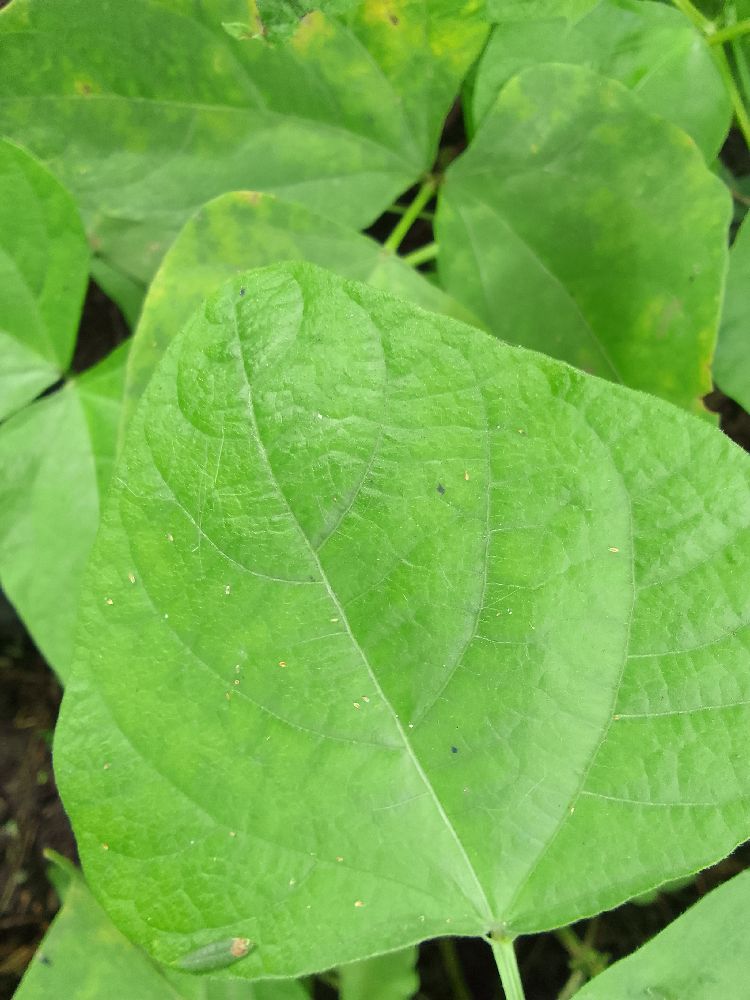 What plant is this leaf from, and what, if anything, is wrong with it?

common bean, healthy
